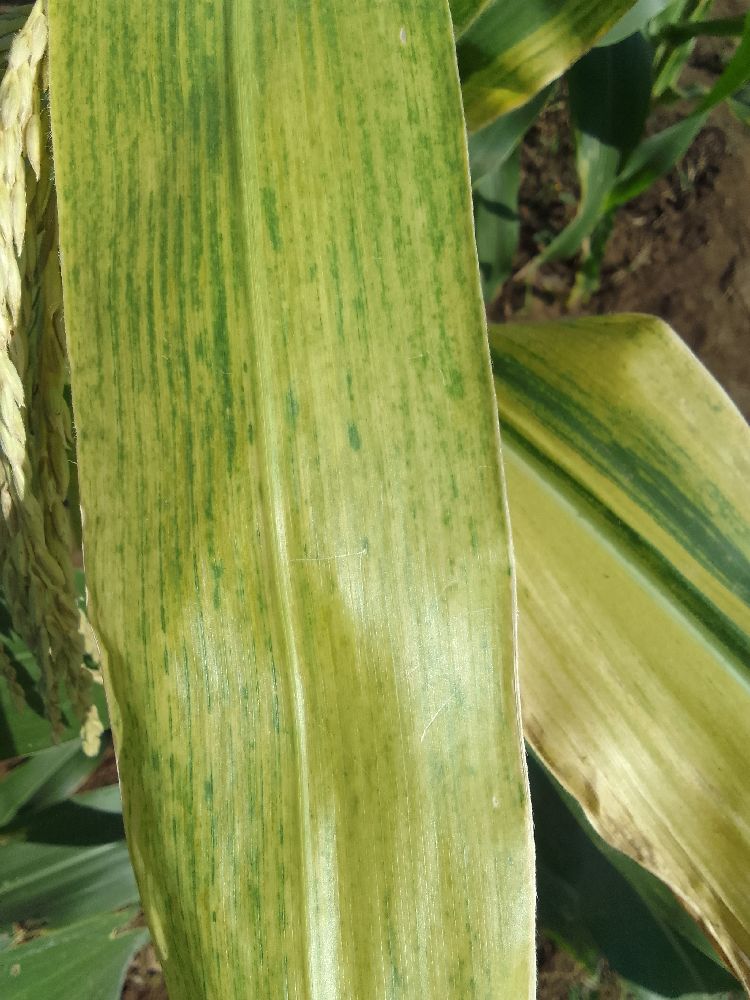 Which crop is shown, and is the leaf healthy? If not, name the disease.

maize, maize lethal necrosis
